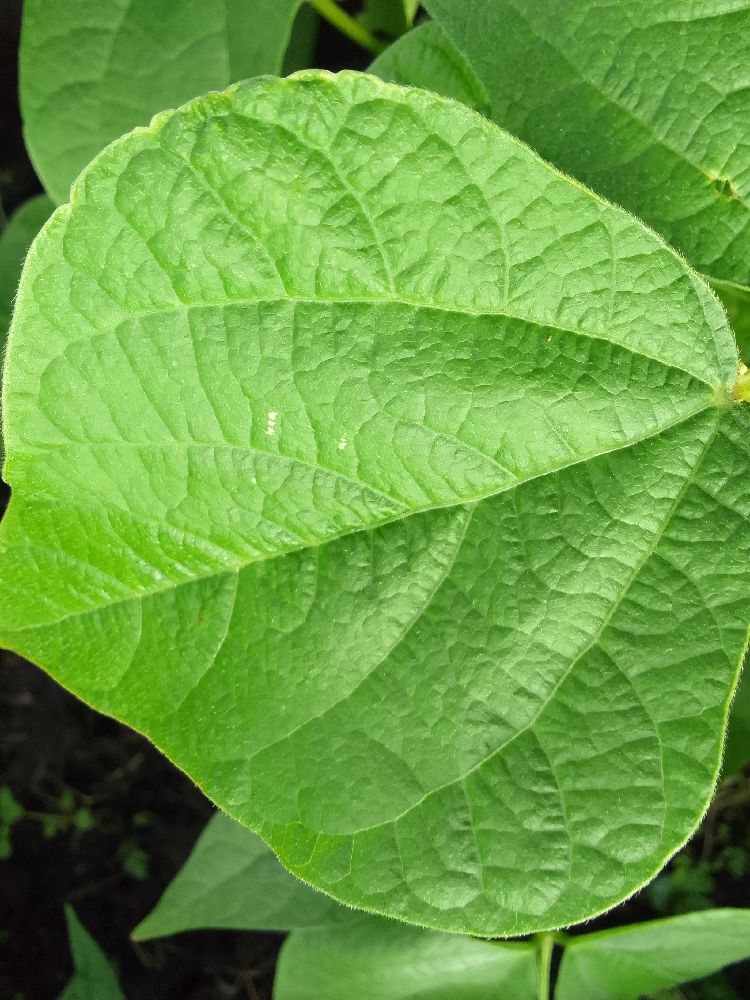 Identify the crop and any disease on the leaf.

common bean, healthy
